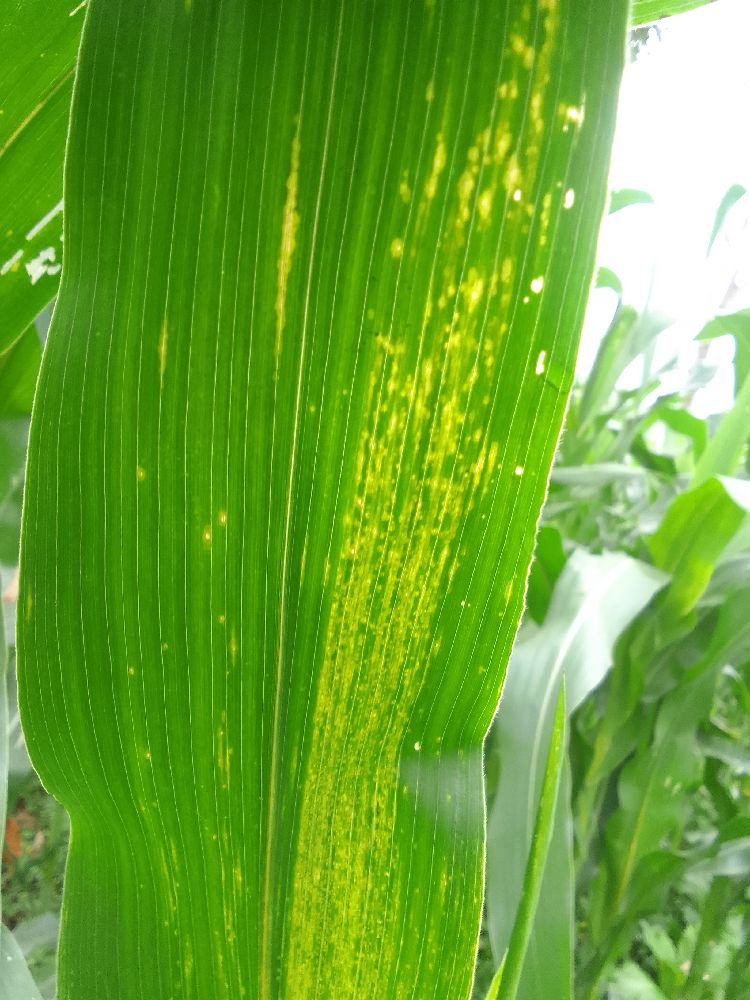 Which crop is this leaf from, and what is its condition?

maize, maize lethal necrosis
